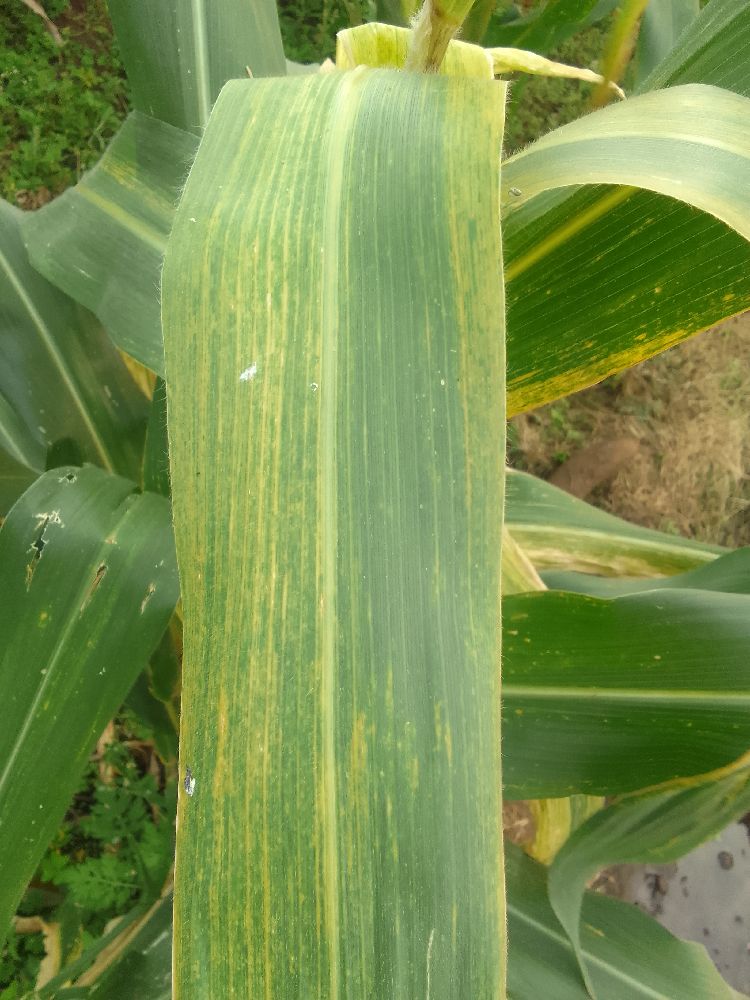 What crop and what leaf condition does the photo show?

maize, maize lethal necrosis
